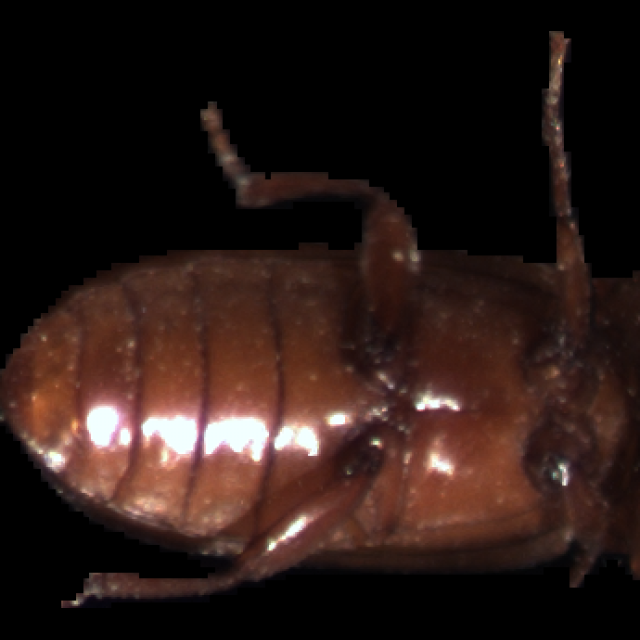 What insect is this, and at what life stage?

mealworm beetle
